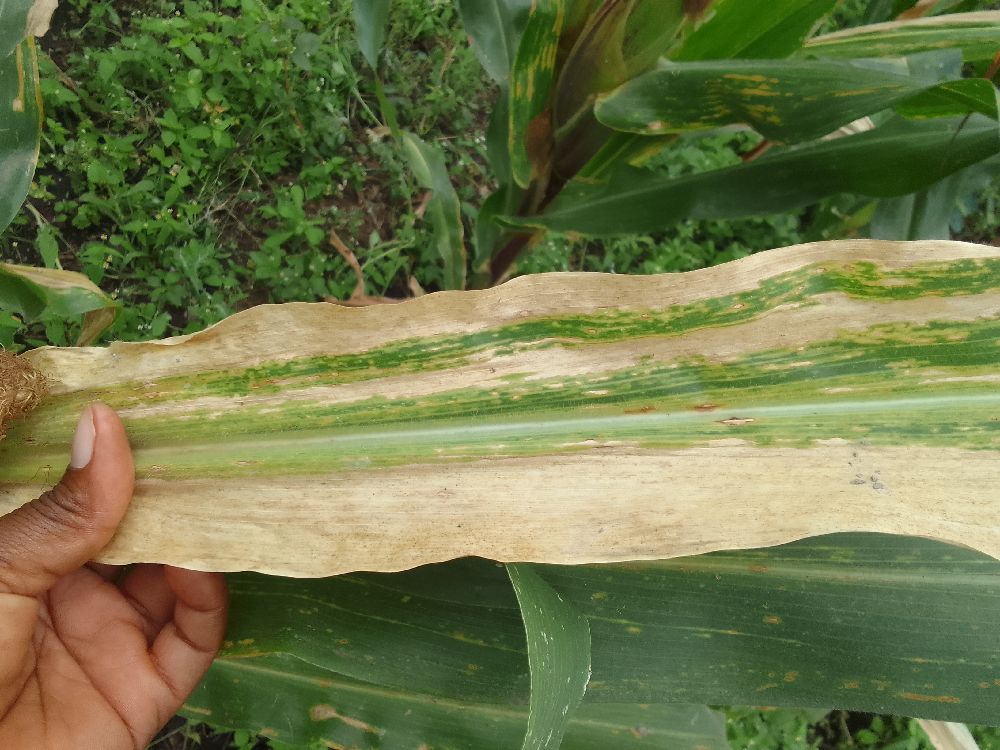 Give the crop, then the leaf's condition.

maize, maize lethal necrosis
